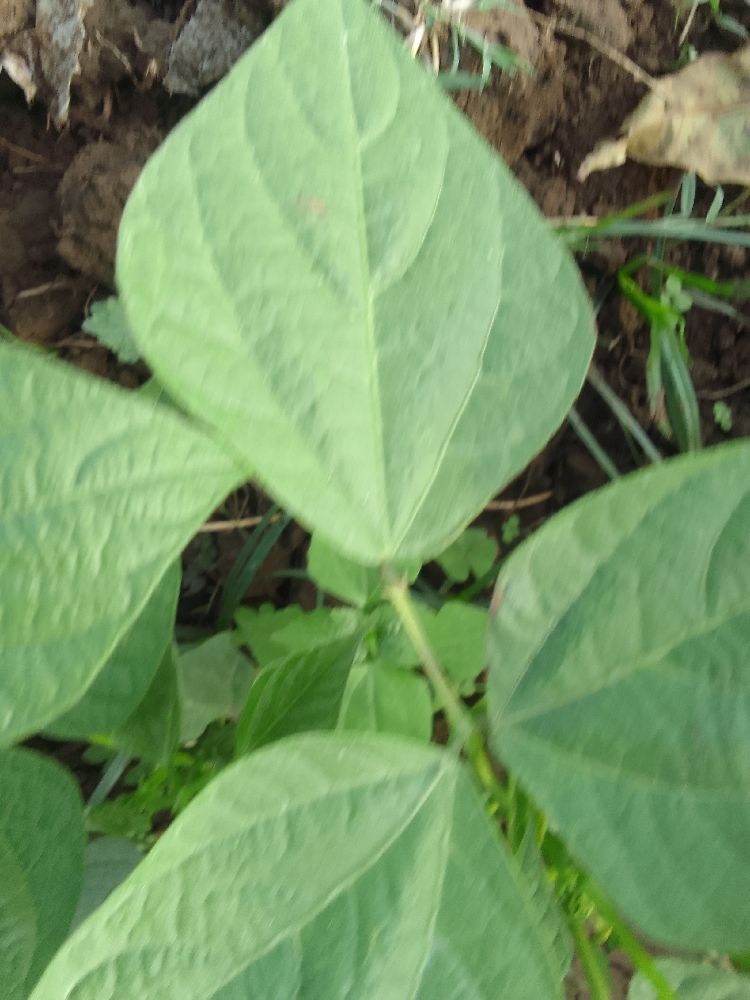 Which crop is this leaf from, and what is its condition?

common bean, healthy
